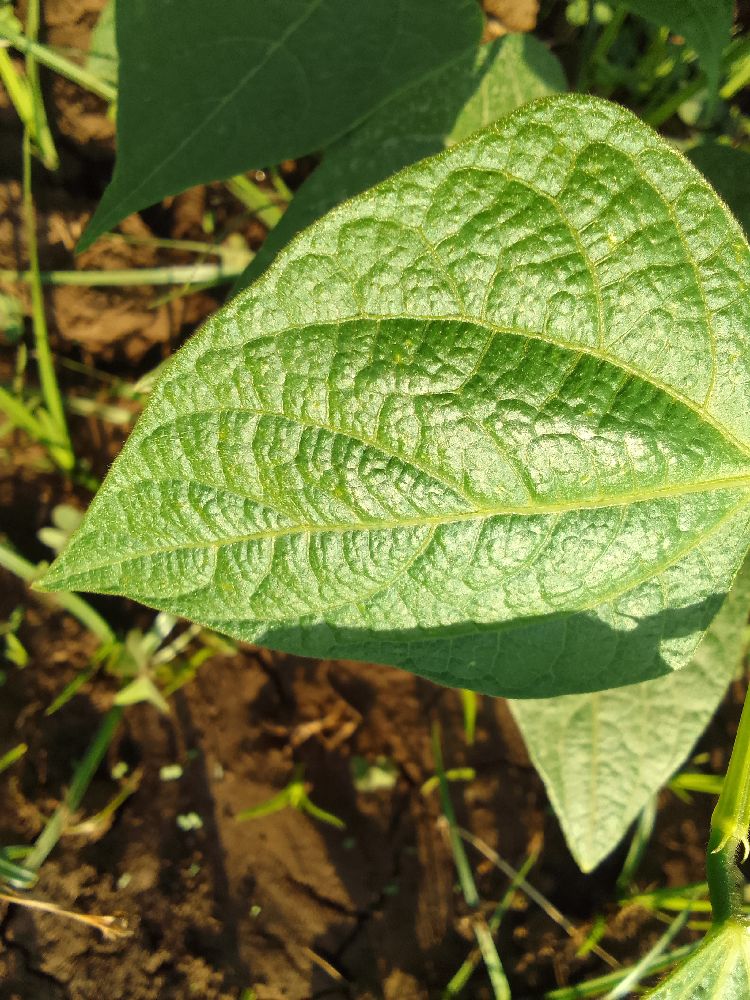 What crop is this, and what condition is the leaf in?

common bean, healthy
